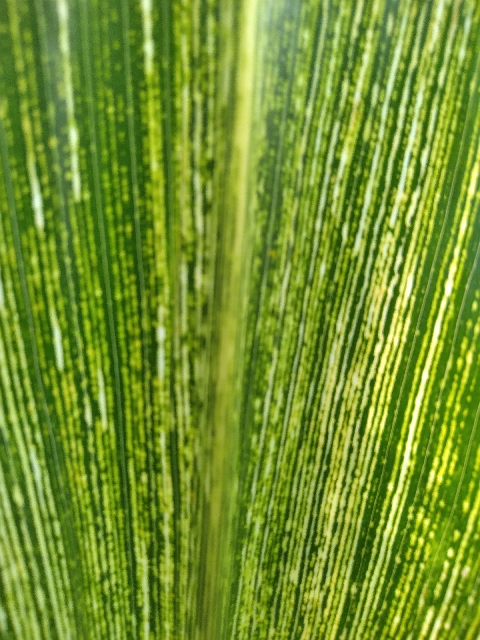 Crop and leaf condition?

maize, maize streak virus
